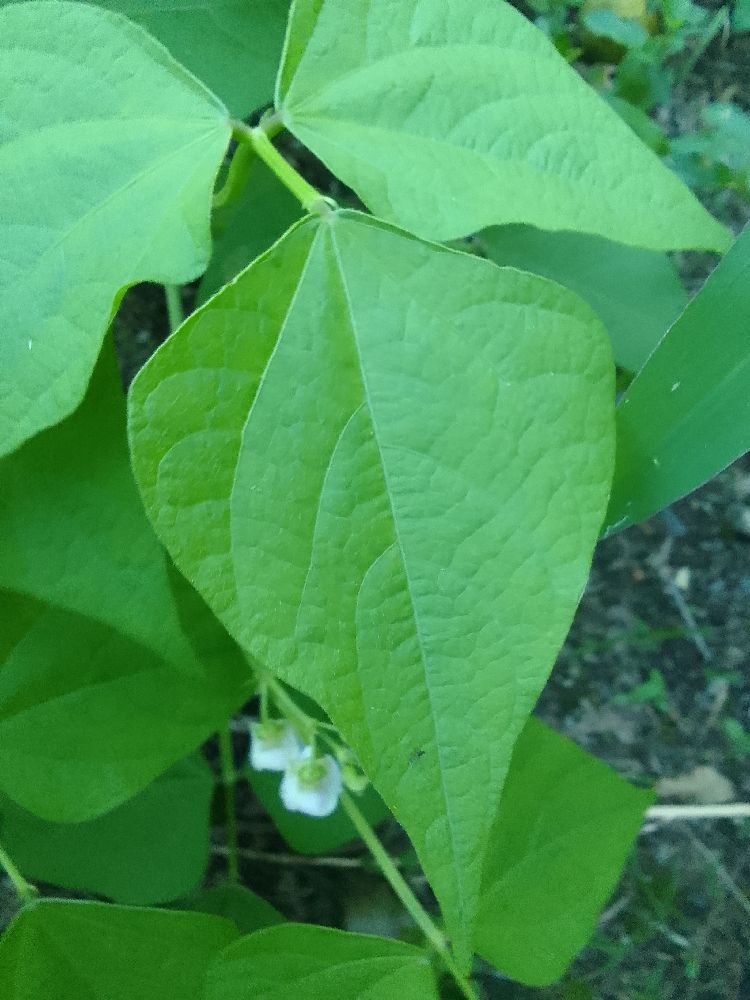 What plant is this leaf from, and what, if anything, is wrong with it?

common bean, healthy
